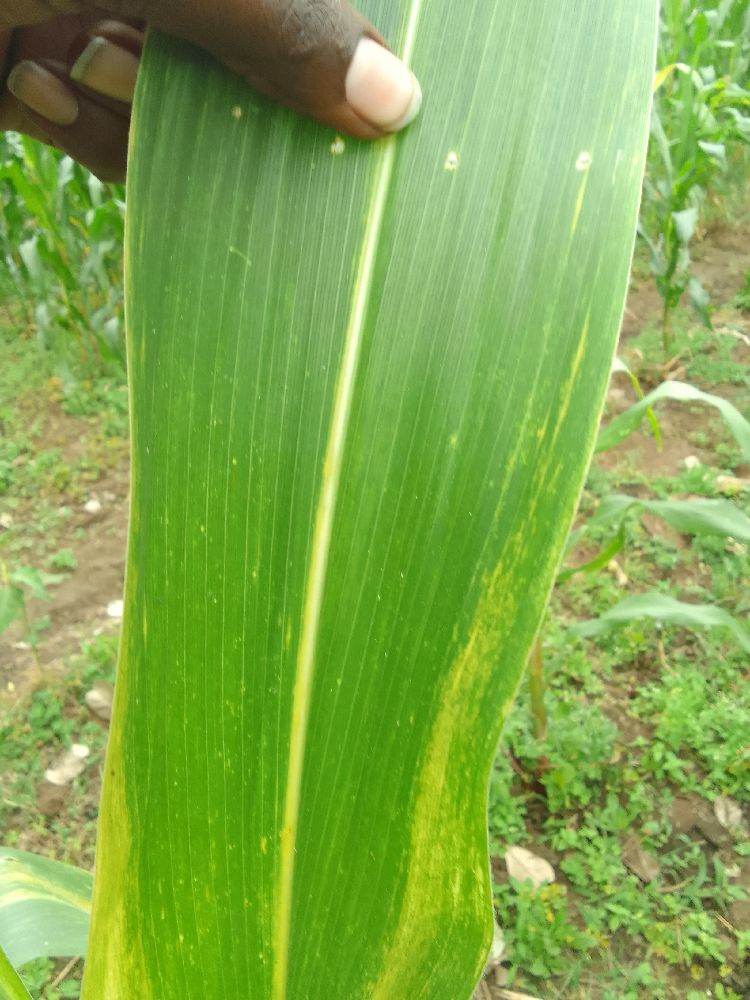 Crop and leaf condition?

maize, maize lethal necrosis
